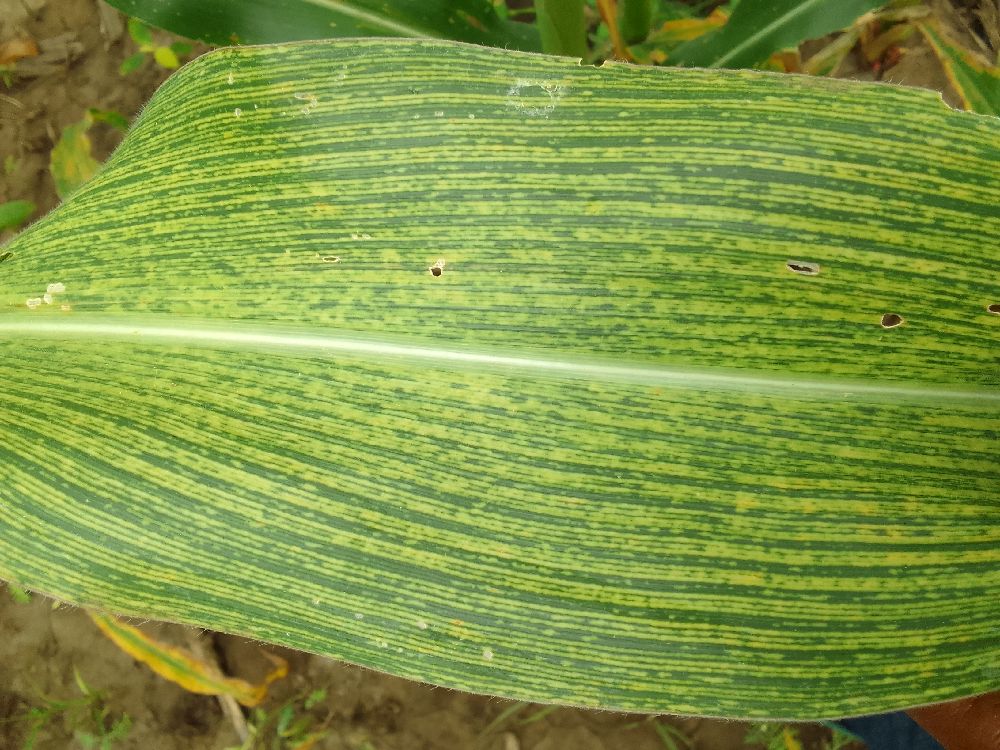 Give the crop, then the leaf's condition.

maize, maize streak virus
